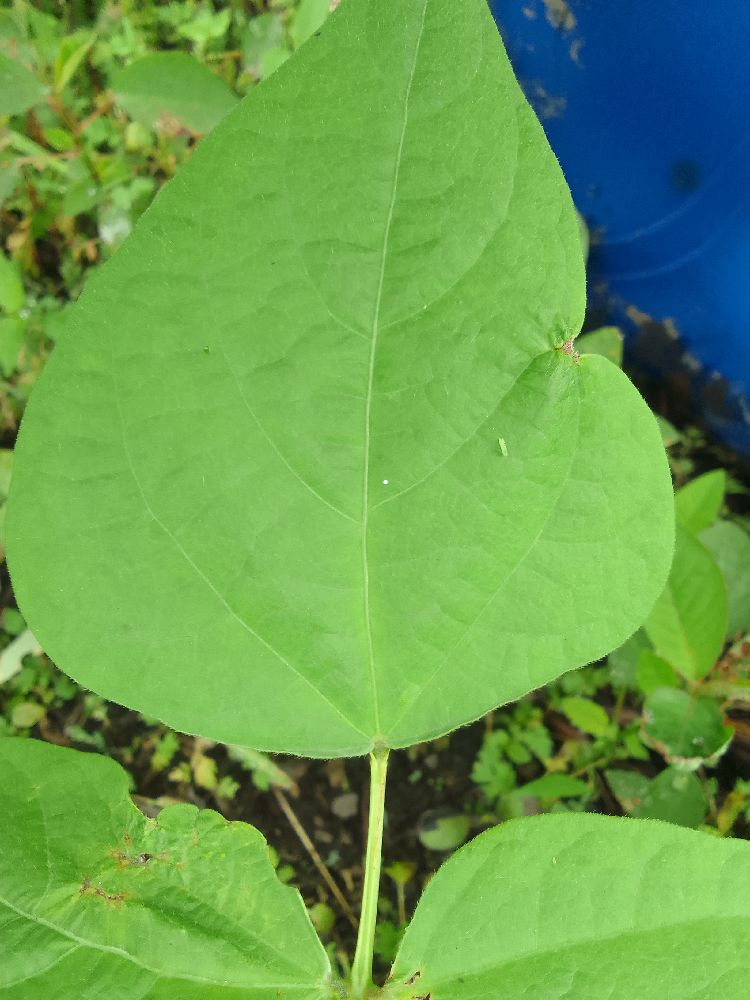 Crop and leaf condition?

common bean, healthy
